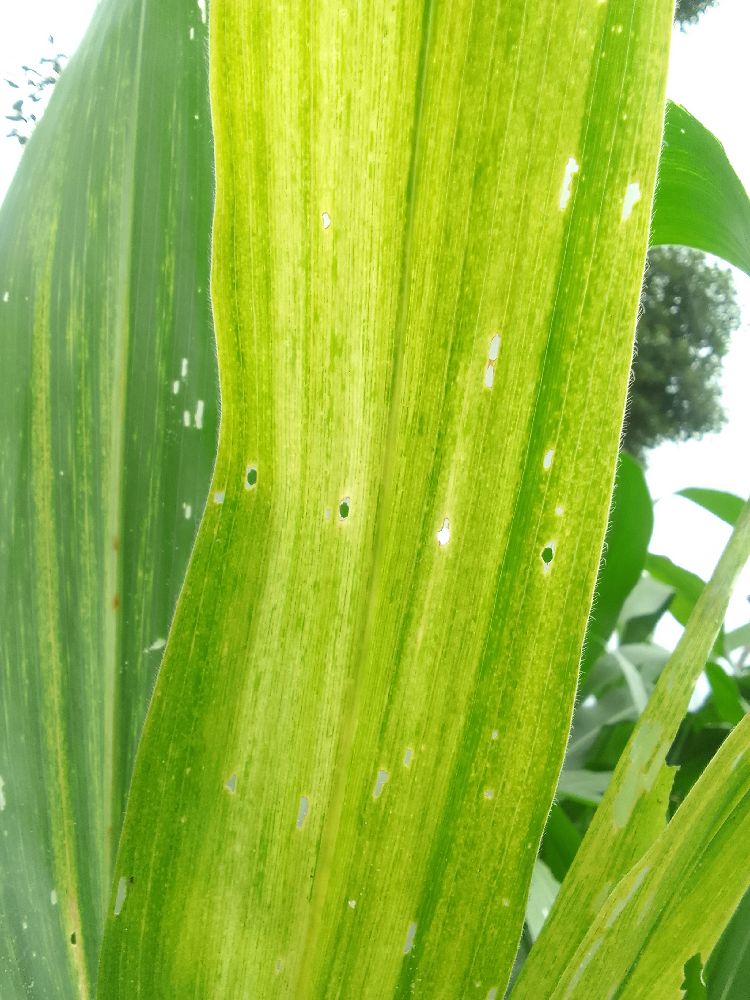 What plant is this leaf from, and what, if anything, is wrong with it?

maize, maize lethal necrosis
